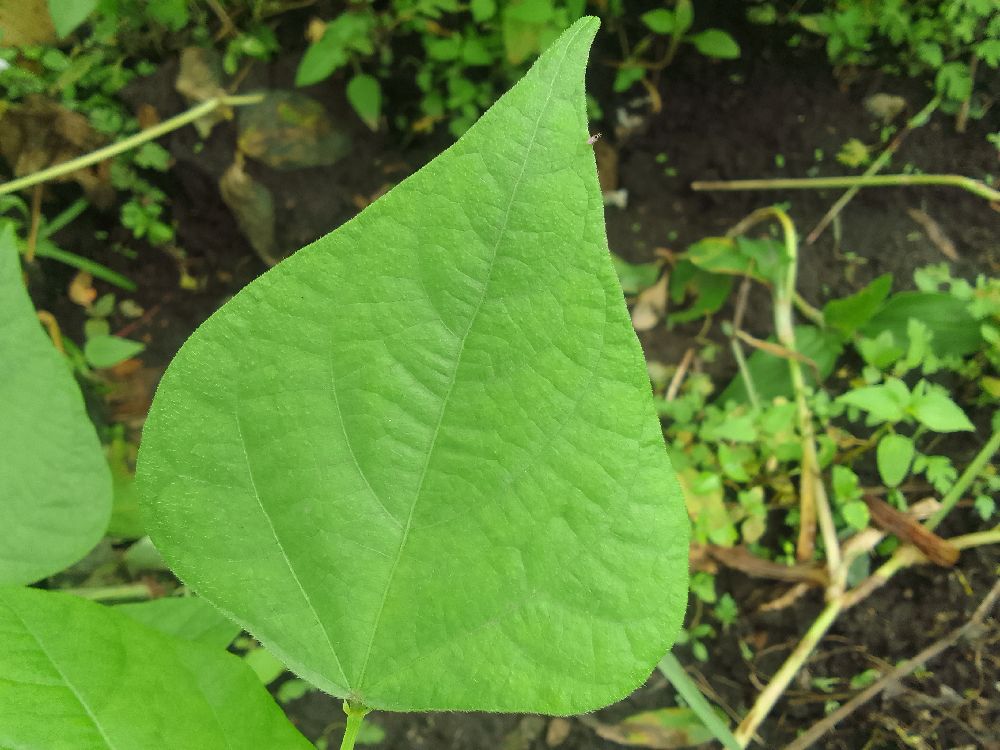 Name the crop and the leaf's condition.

common bean, healthy
